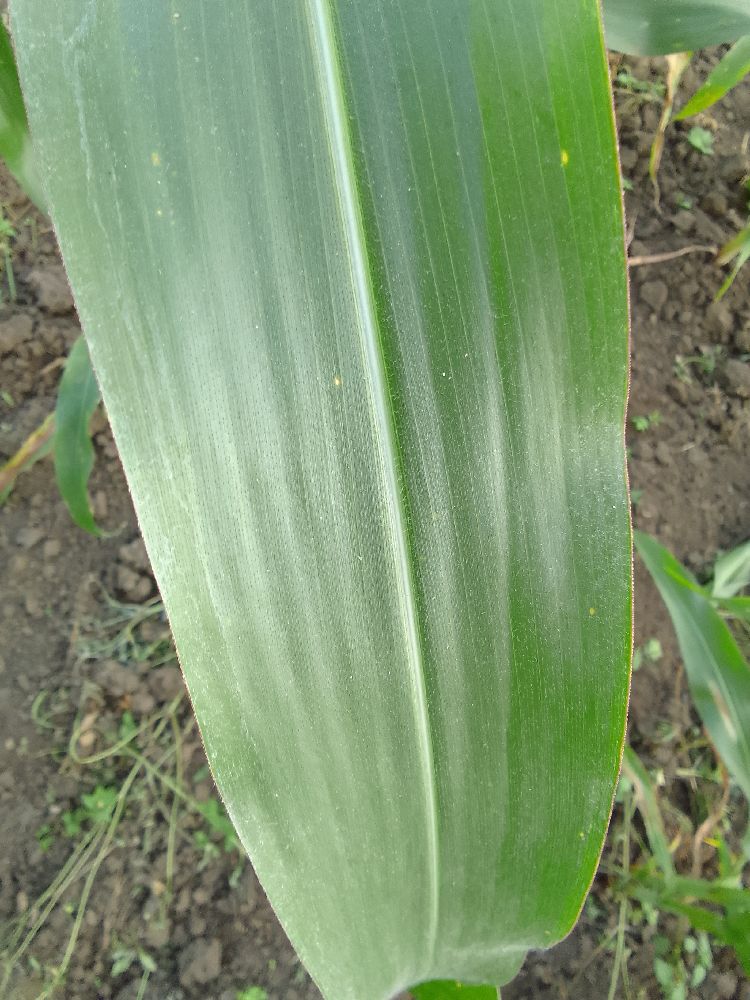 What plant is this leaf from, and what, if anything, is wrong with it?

maize, healthy
